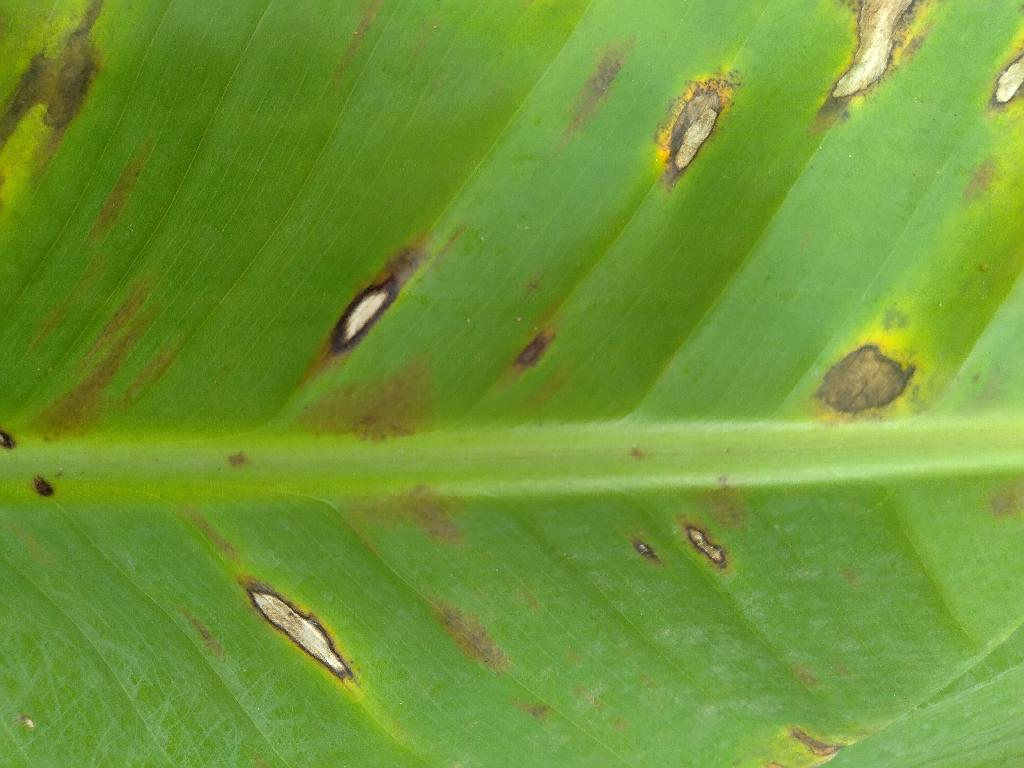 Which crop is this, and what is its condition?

banana, black sigatoka
